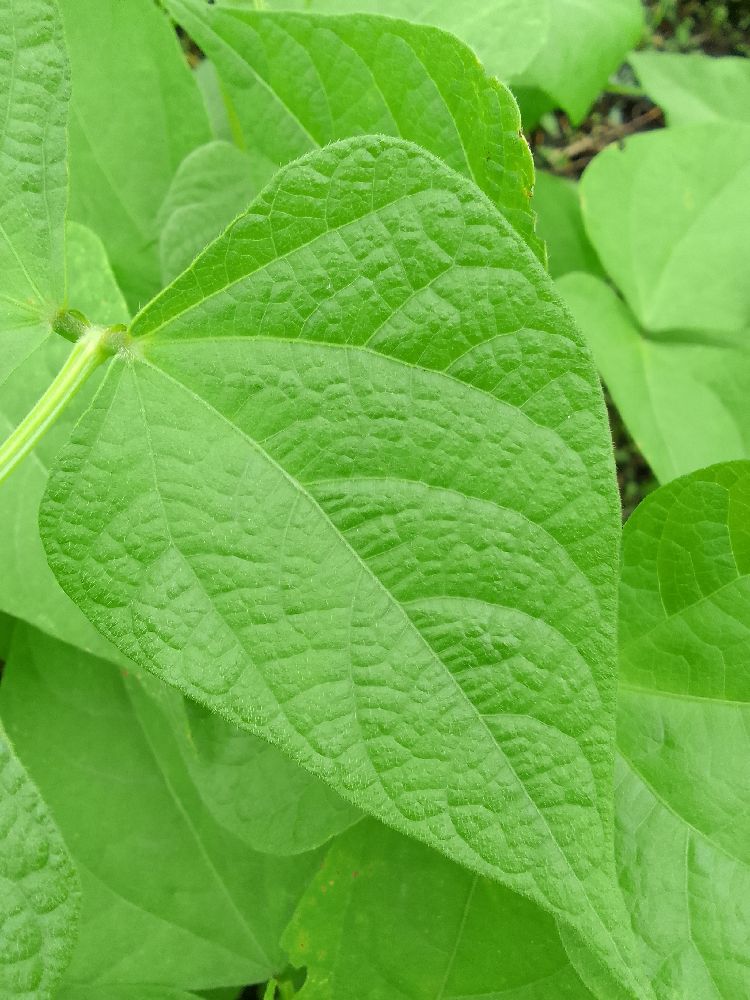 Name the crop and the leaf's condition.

common bean, healthy
